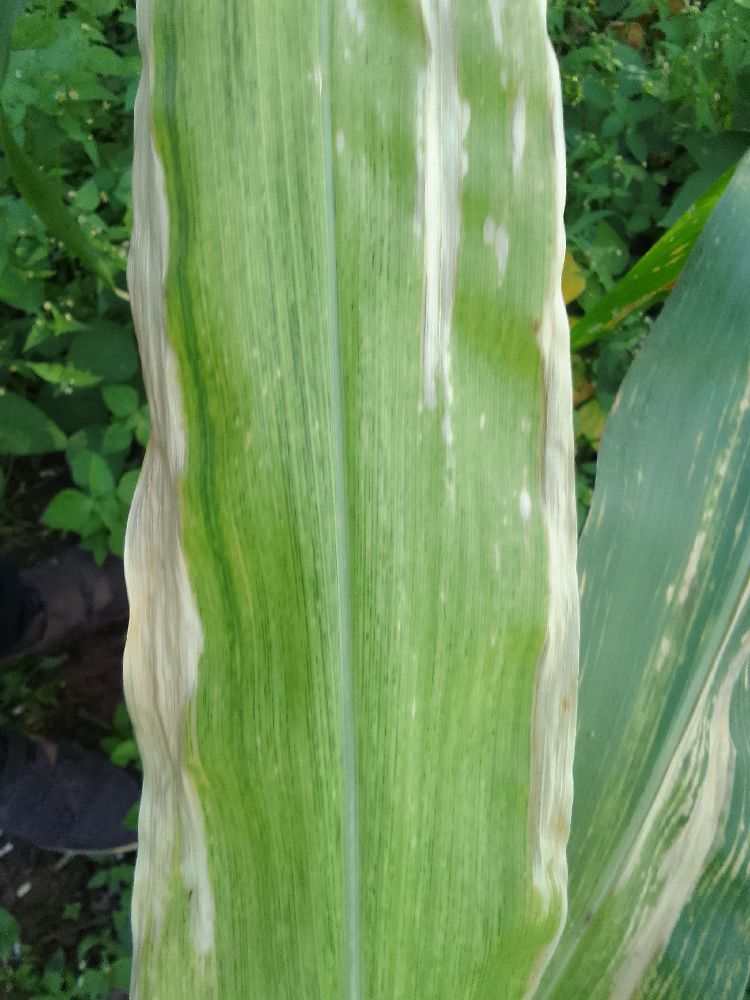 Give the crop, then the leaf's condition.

maize, maize lethal necrosis
